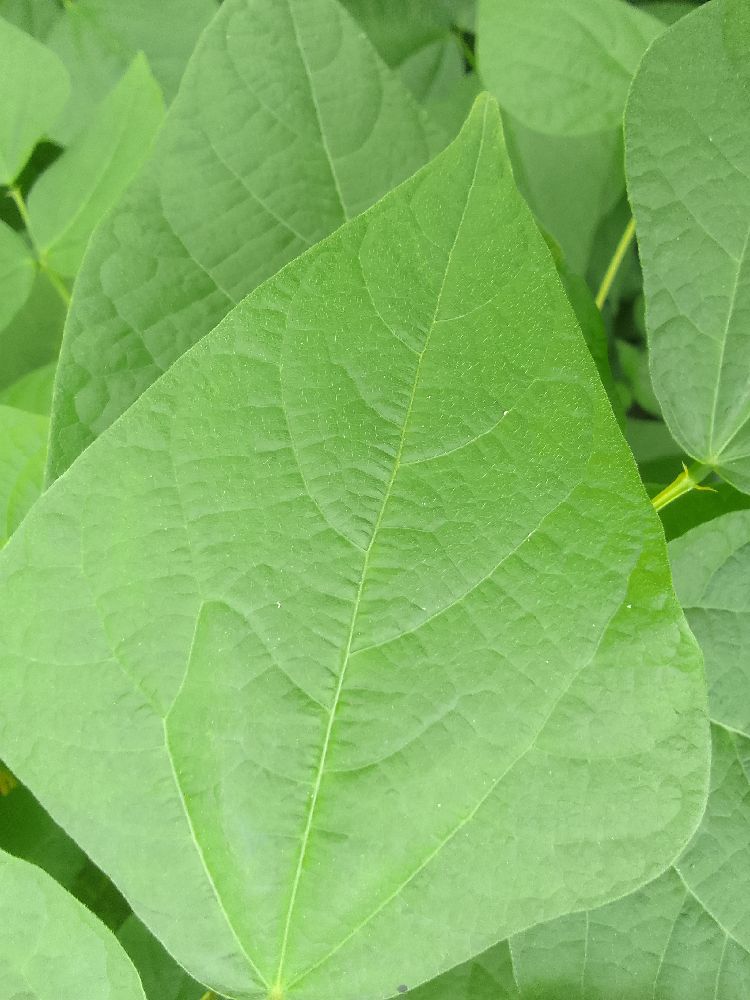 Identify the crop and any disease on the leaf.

common bean, healthy
